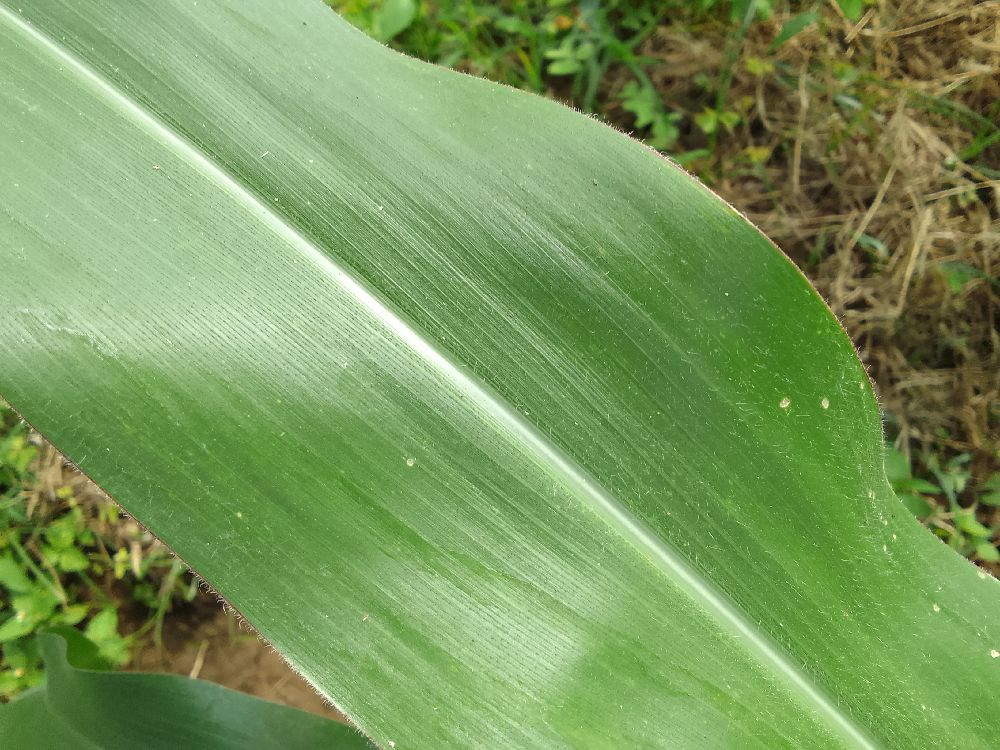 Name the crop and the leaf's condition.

maize, healthy
